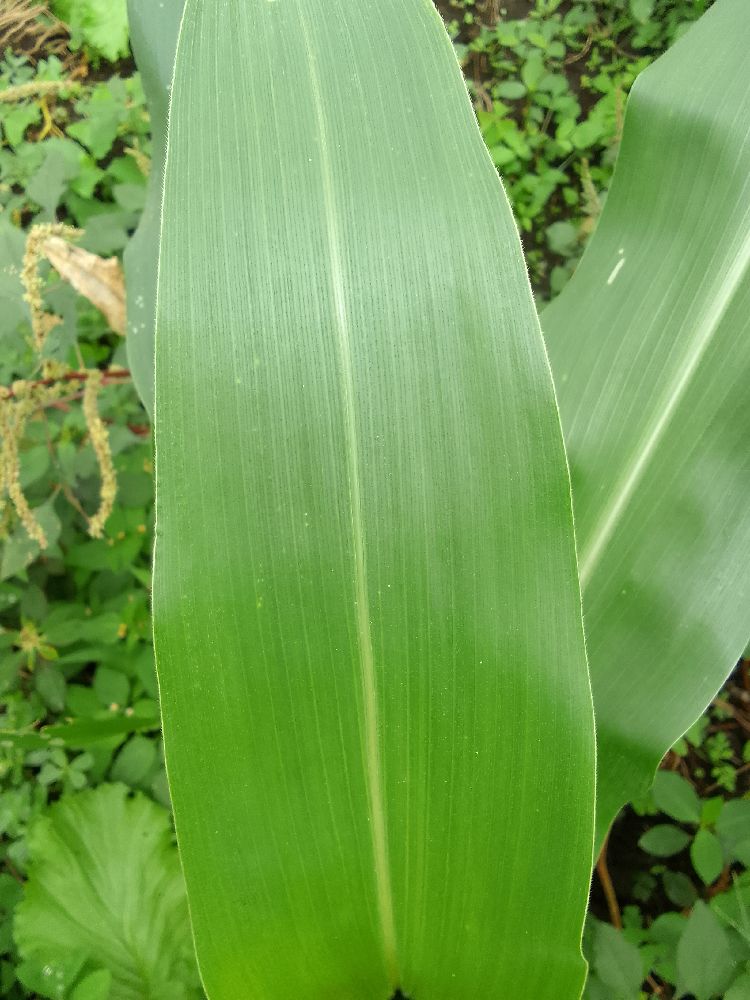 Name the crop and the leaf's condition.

maize, healthy
